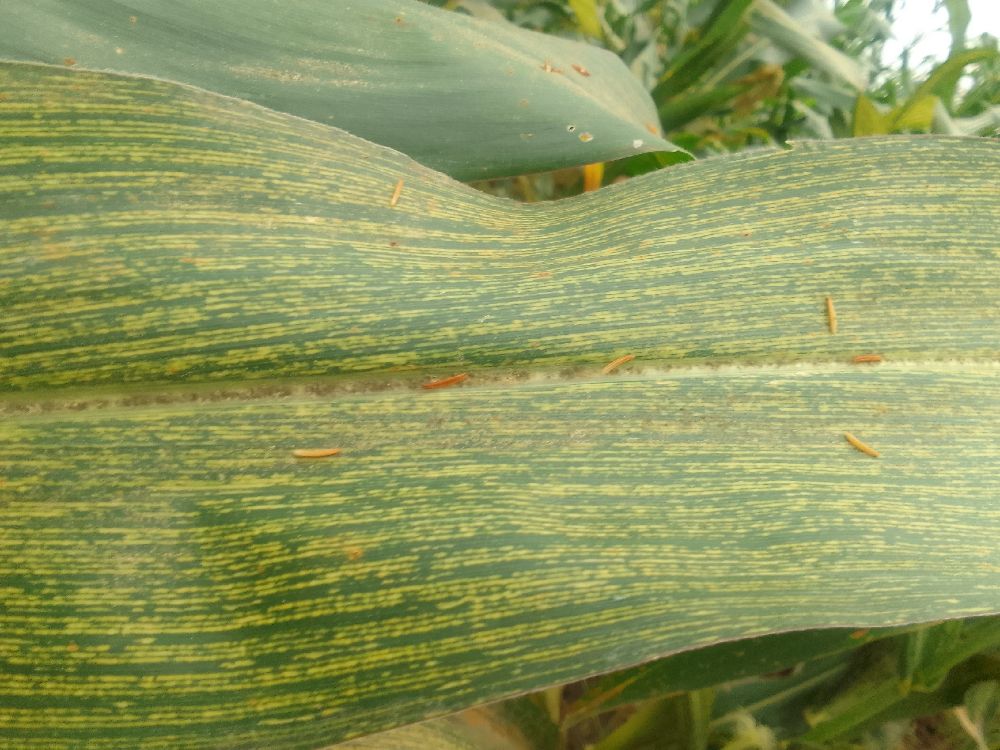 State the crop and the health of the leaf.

maize, maize streak virus
